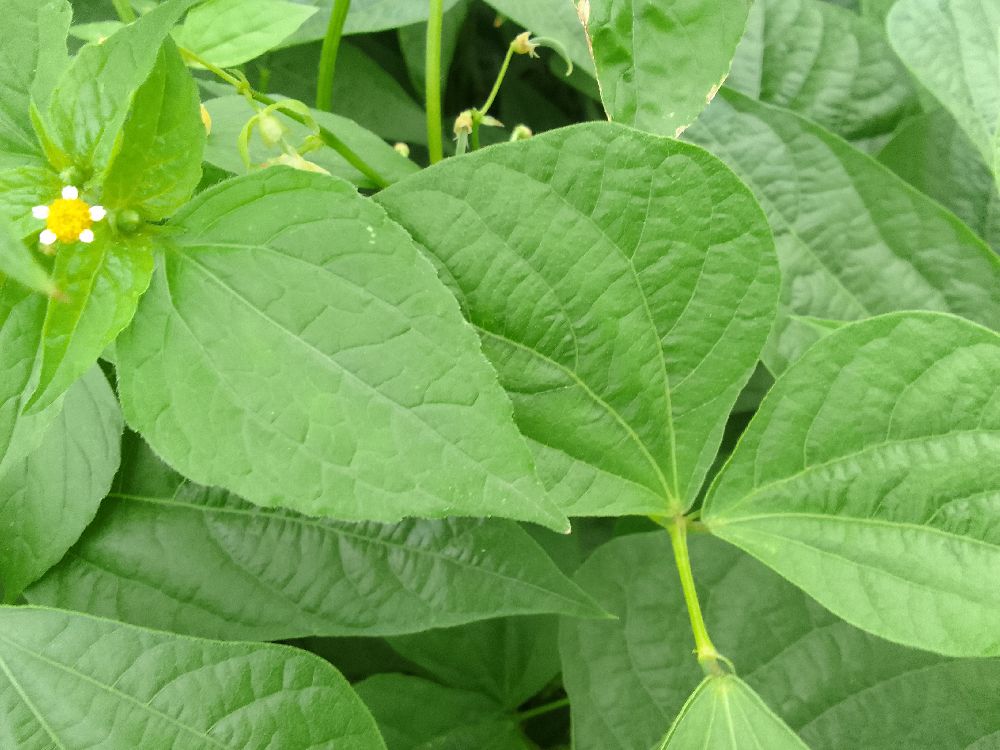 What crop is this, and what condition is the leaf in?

common bean, healthy
